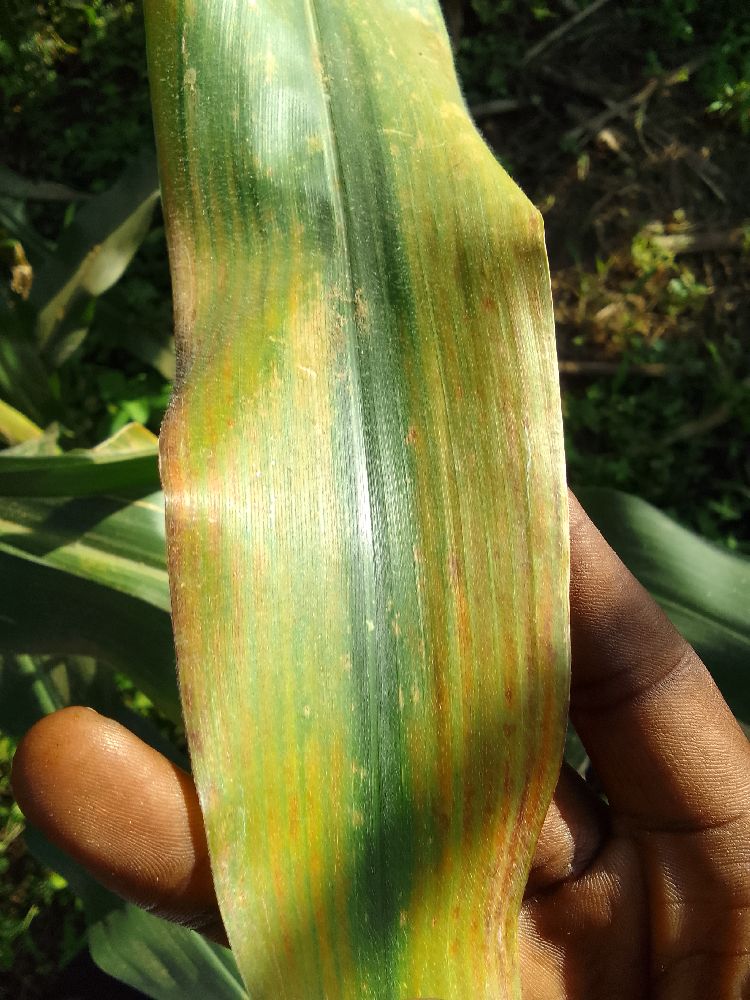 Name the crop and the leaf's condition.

maize, maize lethal necrosis
